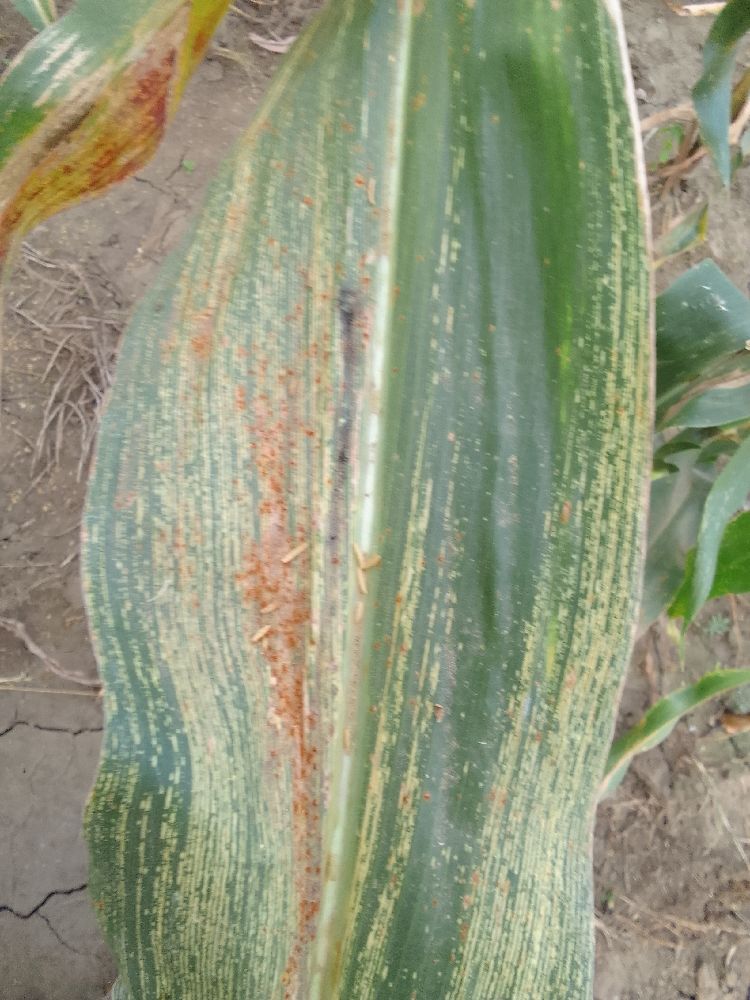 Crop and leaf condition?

maize, maize streak virus
